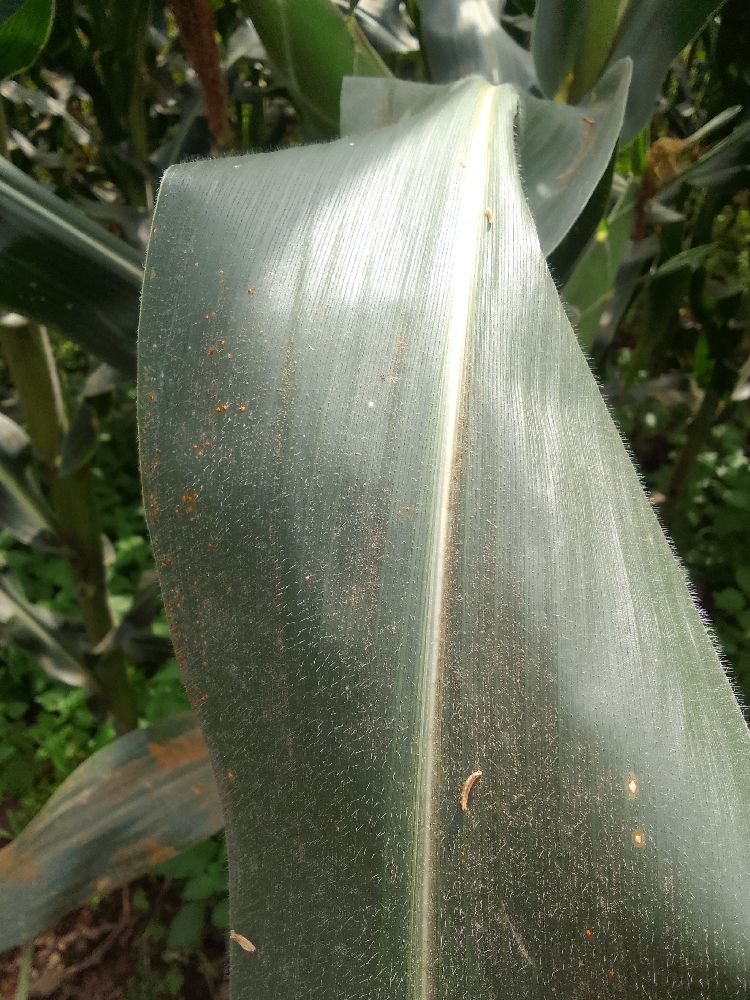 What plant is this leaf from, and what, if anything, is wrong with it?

maize, healthy
